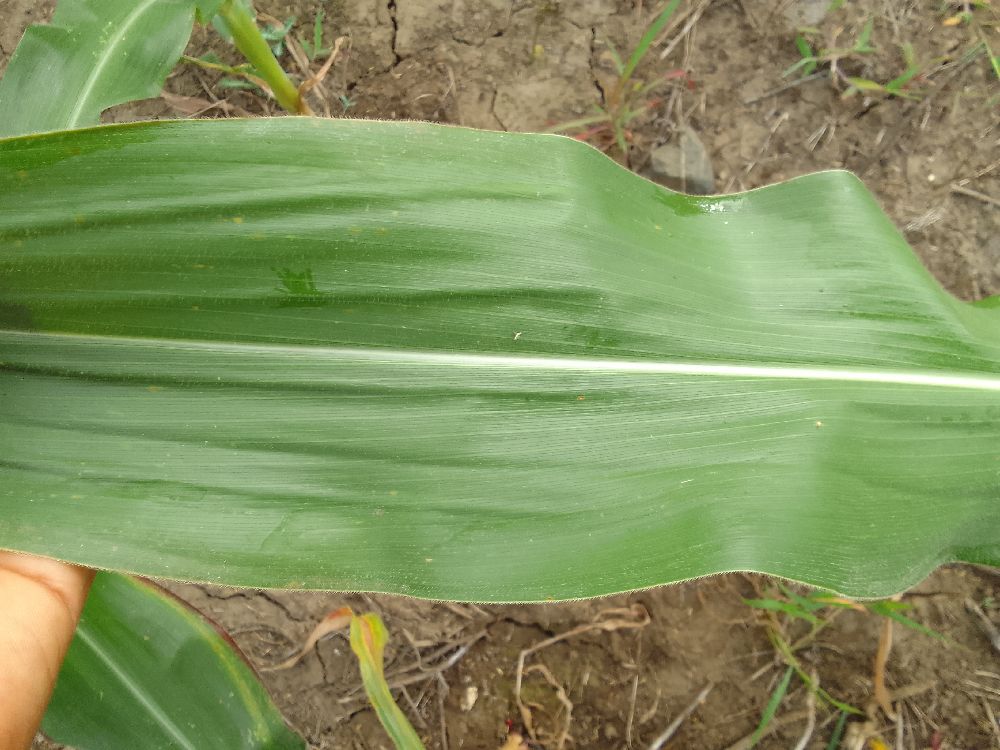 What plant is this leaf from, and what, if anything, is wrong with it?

maize, healthy
